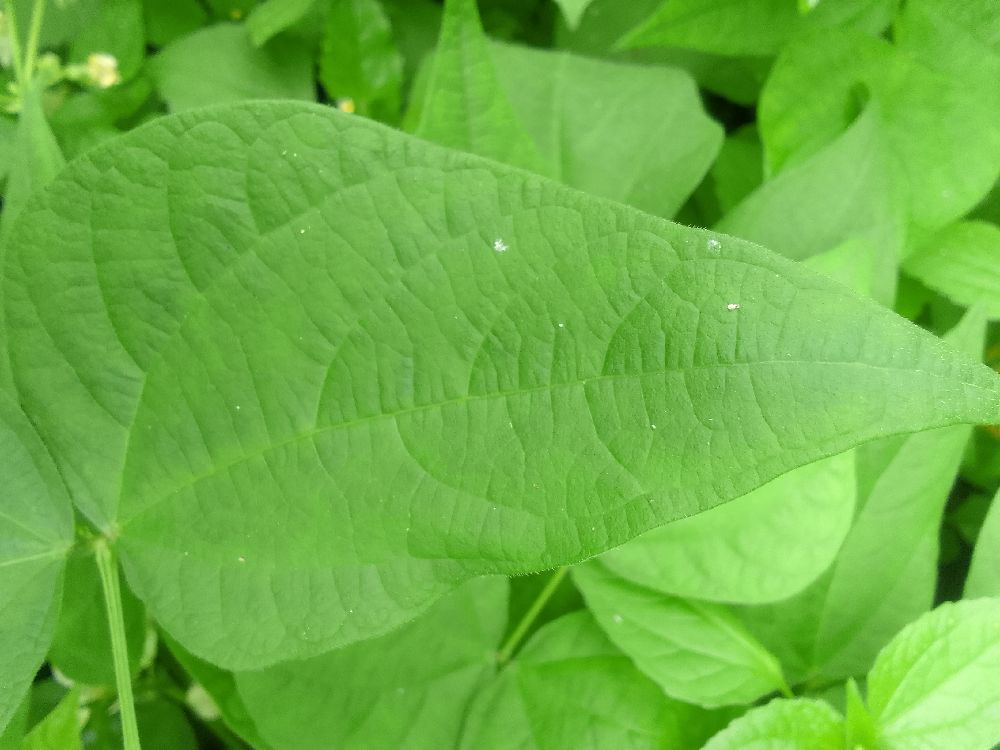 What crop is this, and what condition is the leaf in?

common bean, healthy
